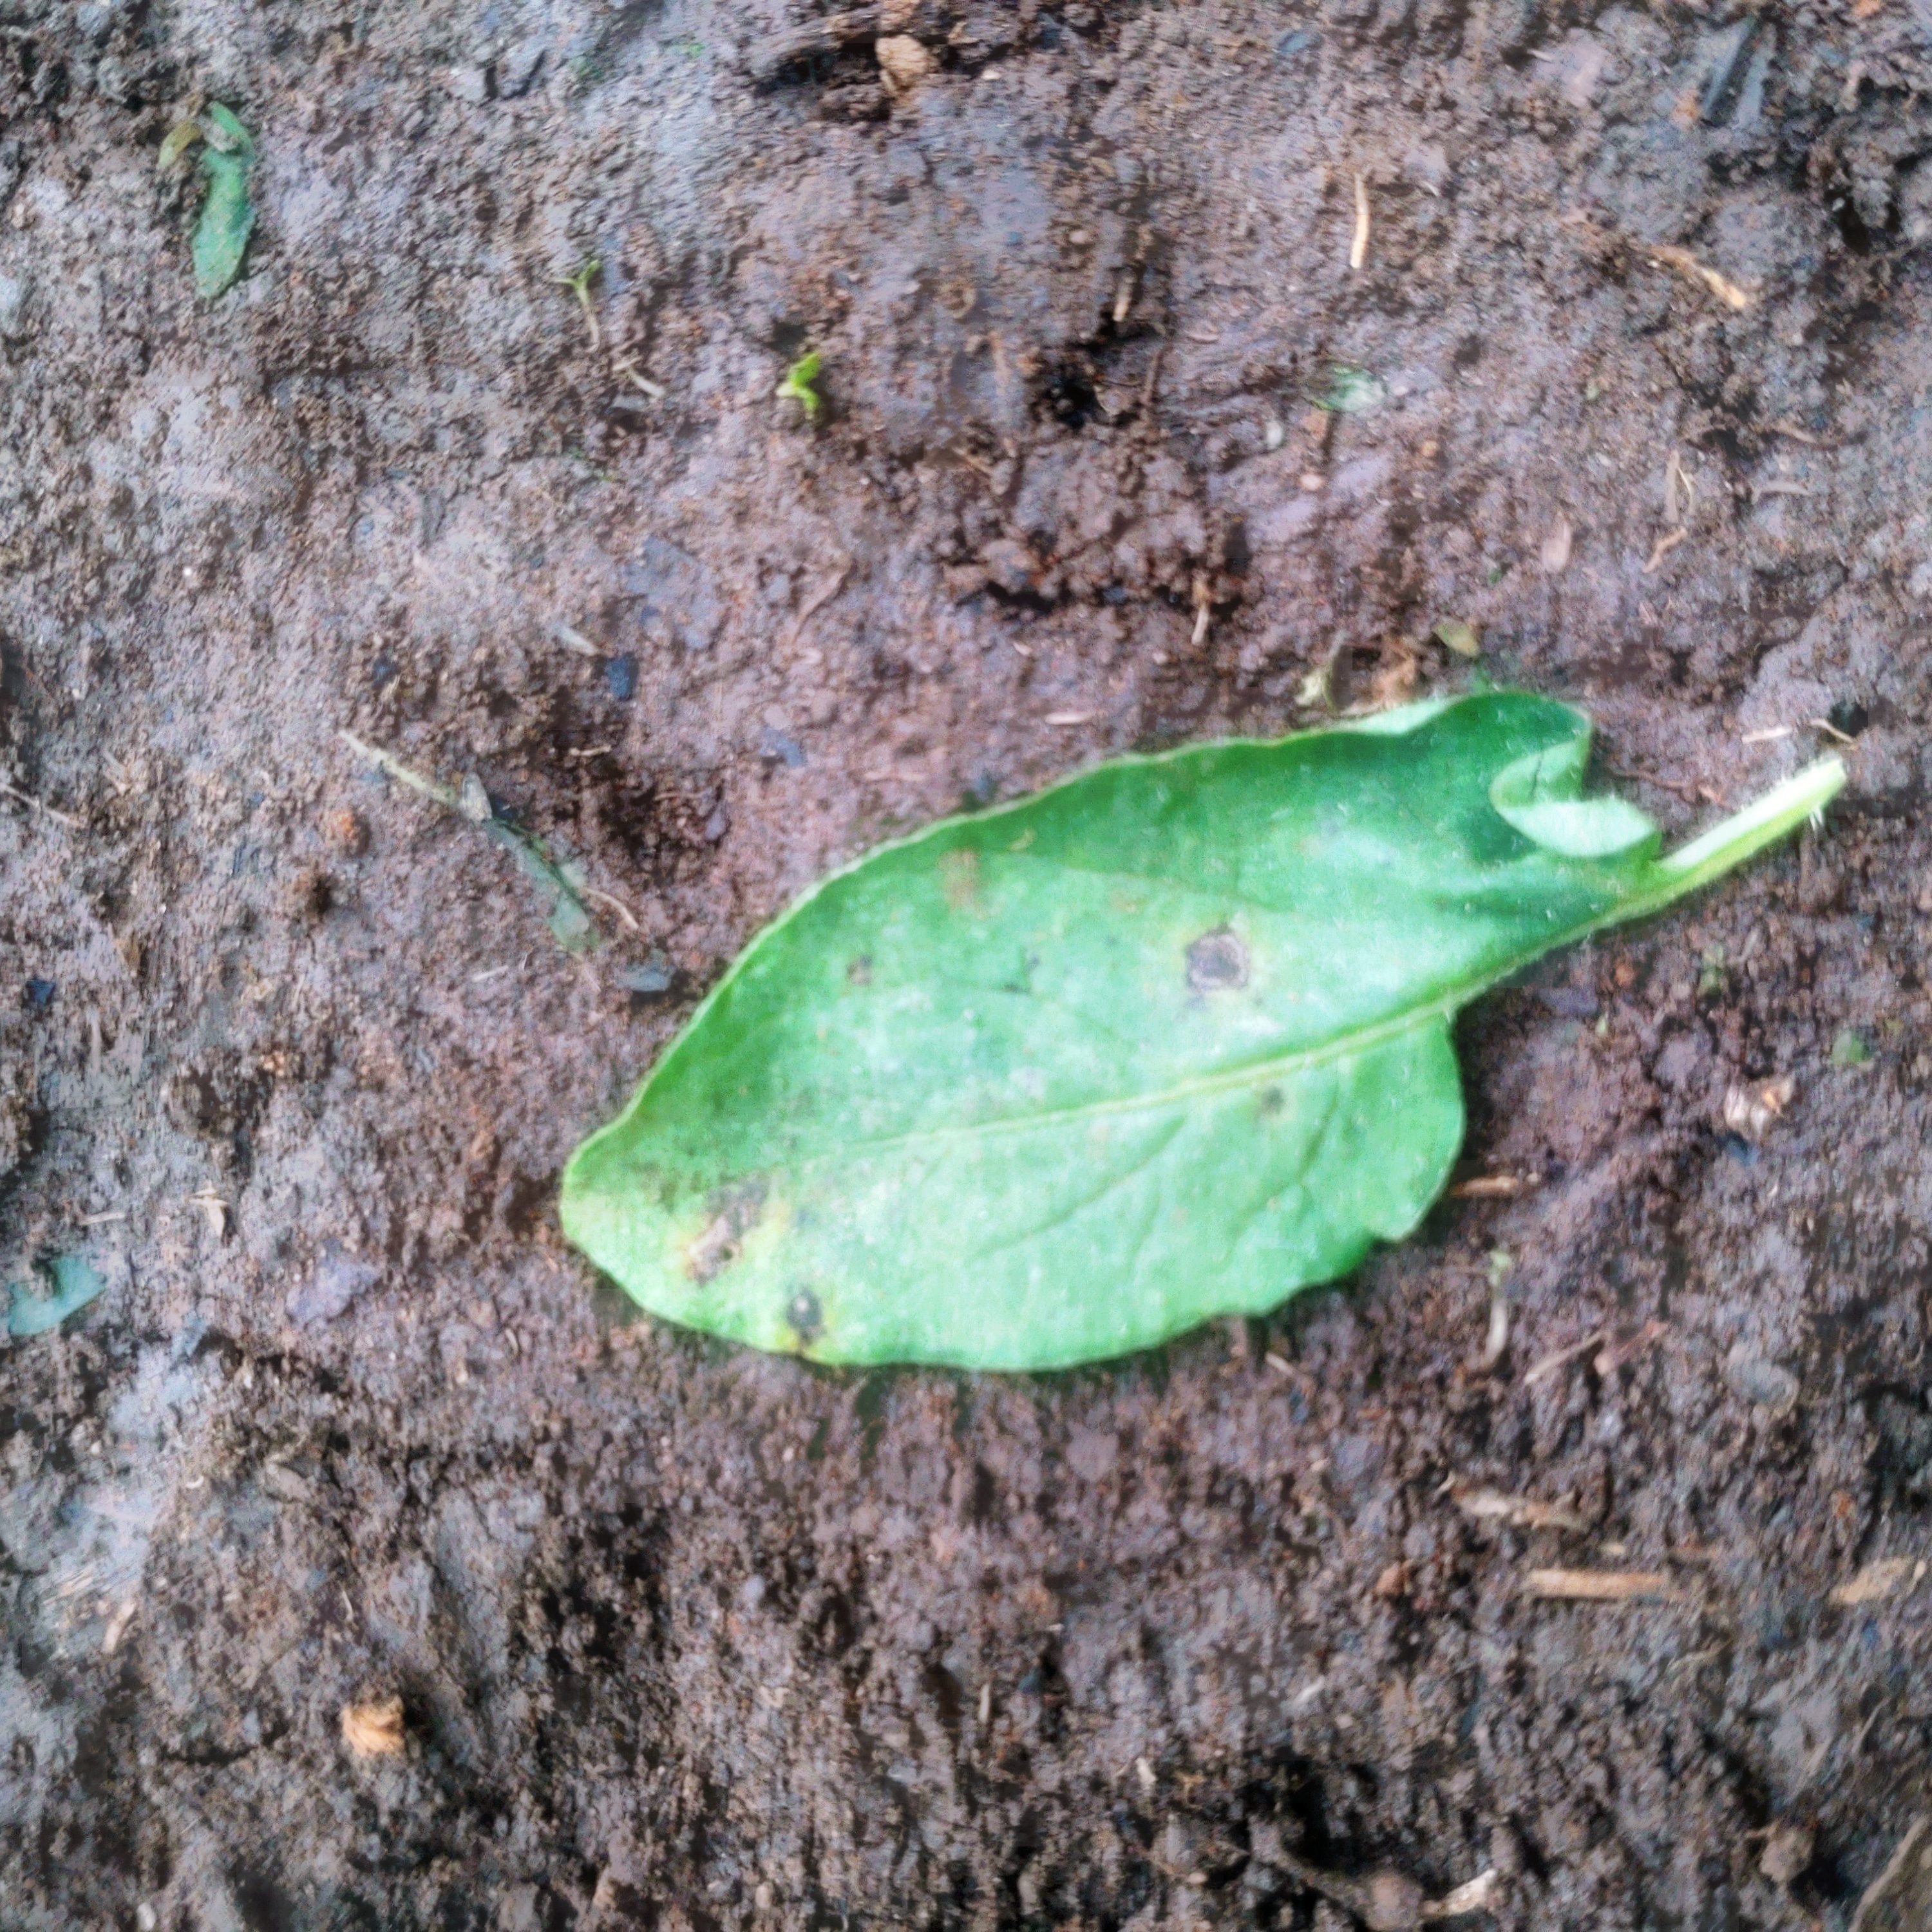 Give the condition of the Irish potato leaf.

late blight
